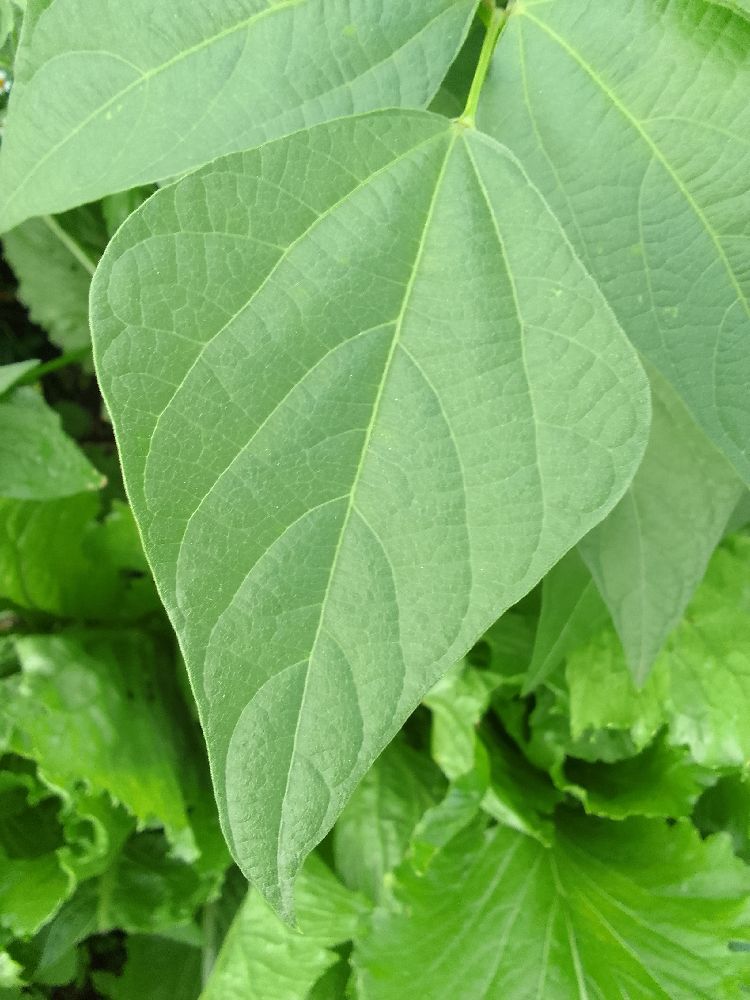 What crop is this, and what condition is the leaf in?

common bean, healthy
